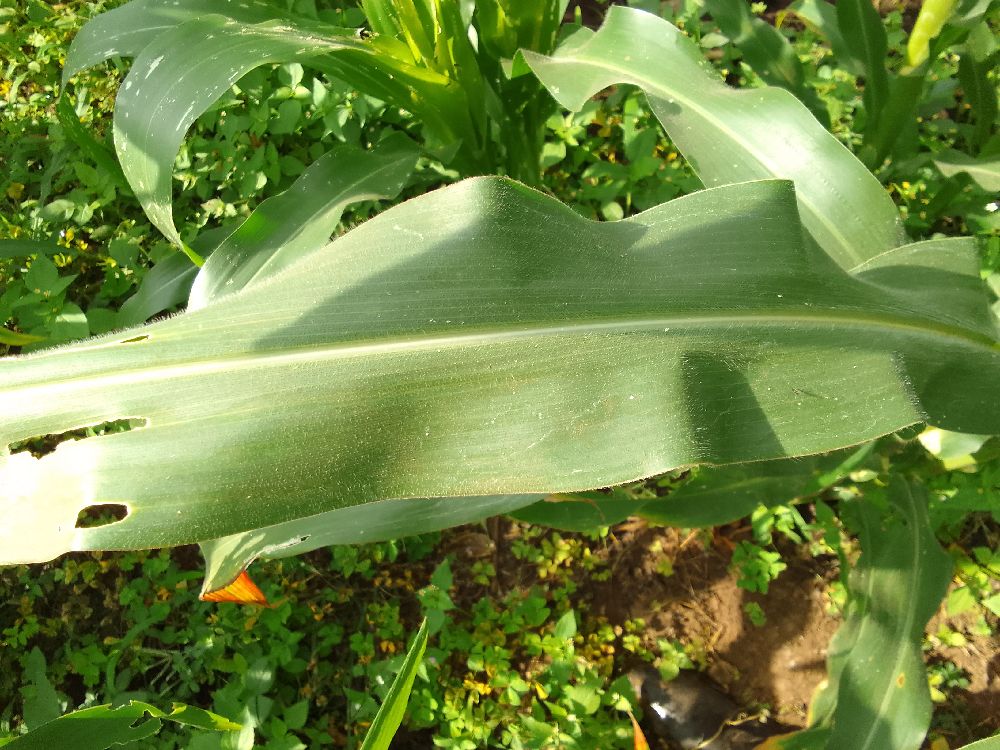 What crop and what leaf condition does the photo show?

maize, healthy
